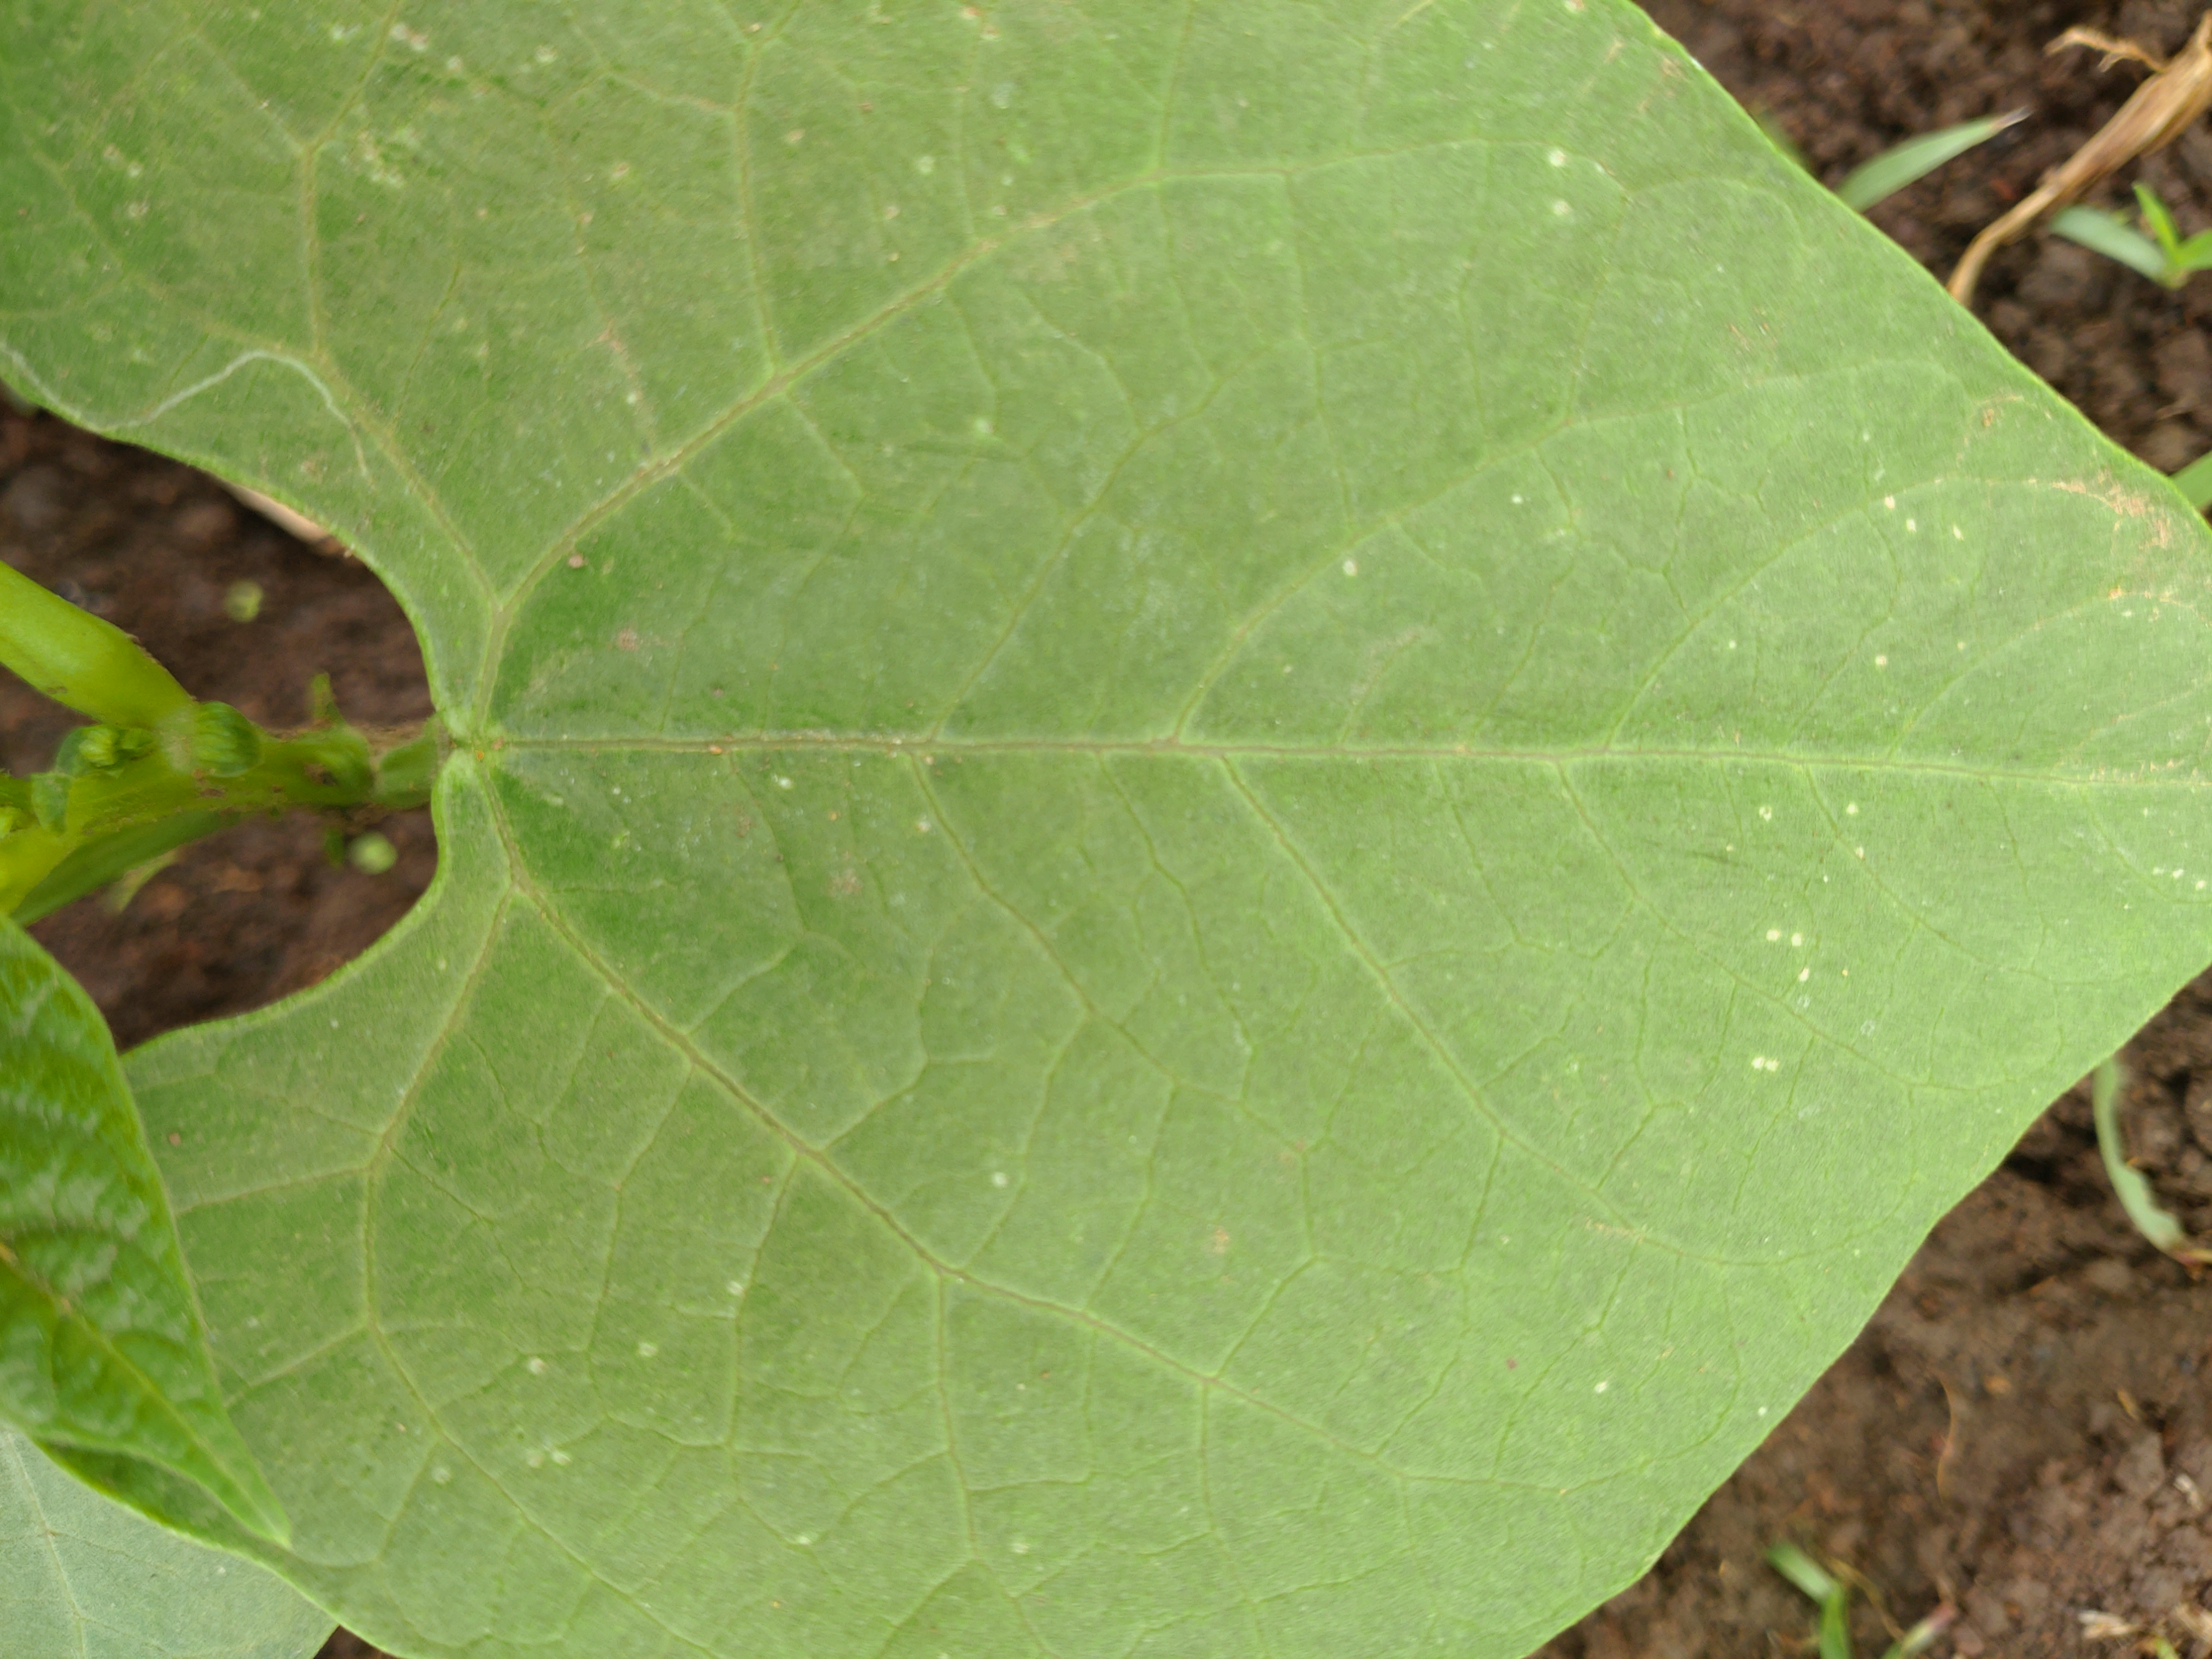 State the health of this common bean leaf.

healthy
